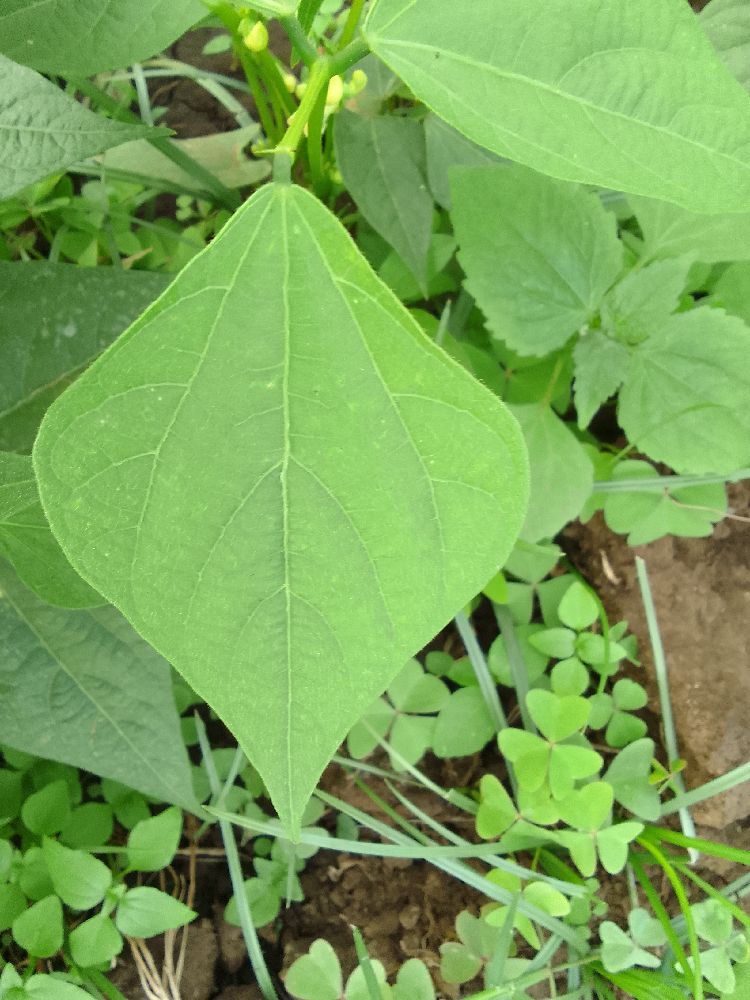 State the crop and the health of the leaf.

common bean, healthy
